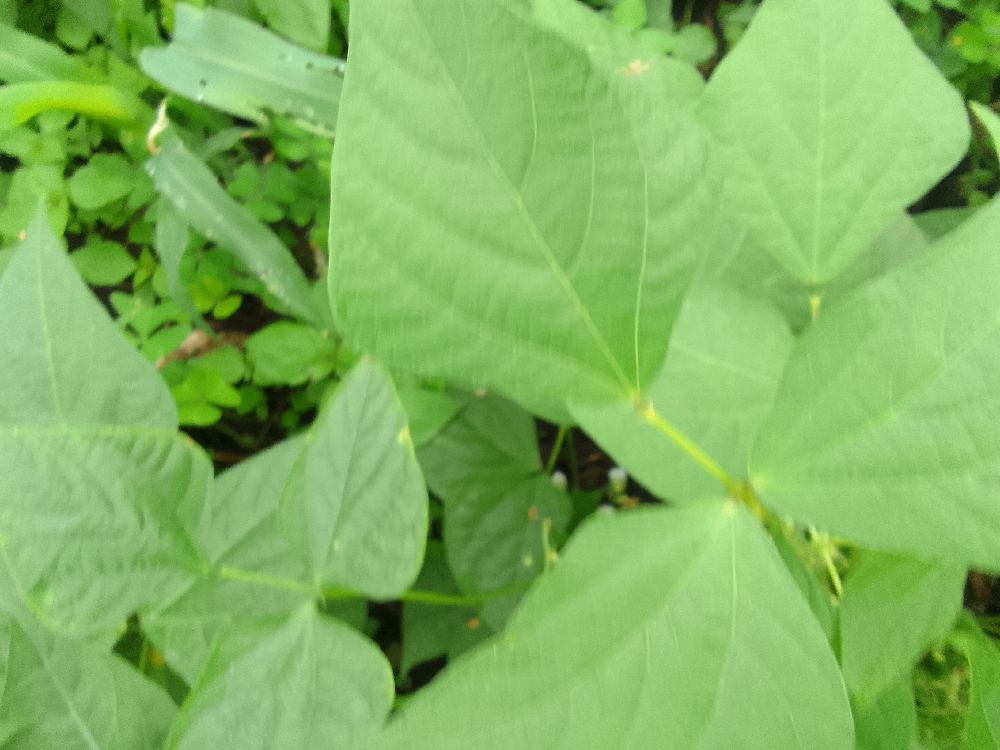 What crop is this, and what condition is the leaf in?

common bean, healthy
